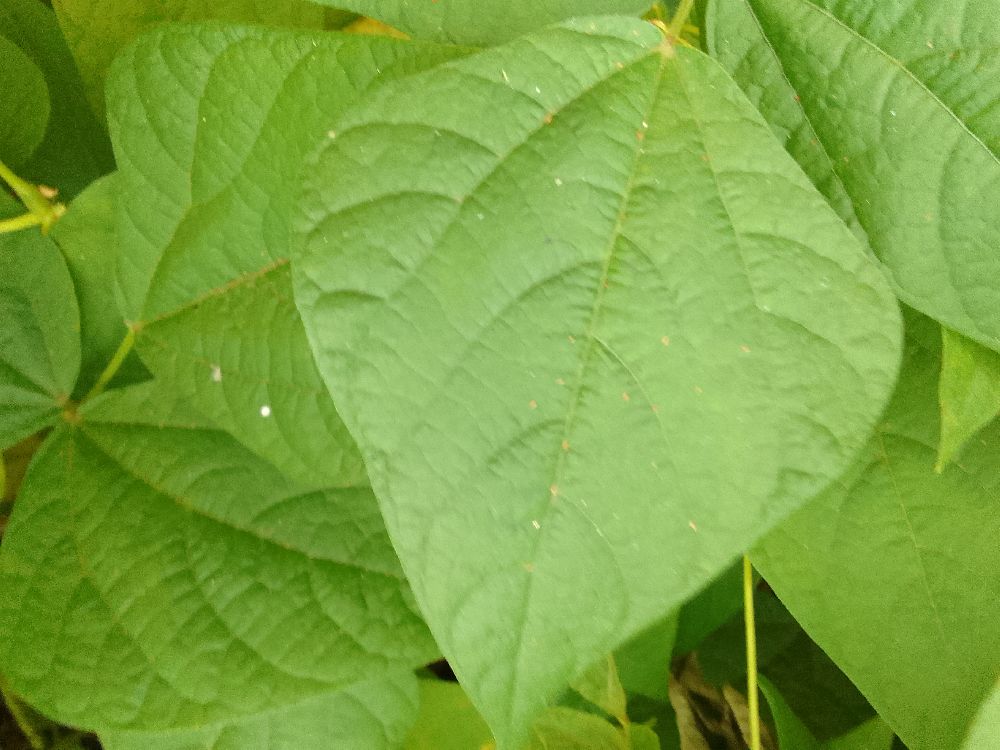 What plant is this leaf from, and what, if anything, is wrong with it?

common bean, healthy
